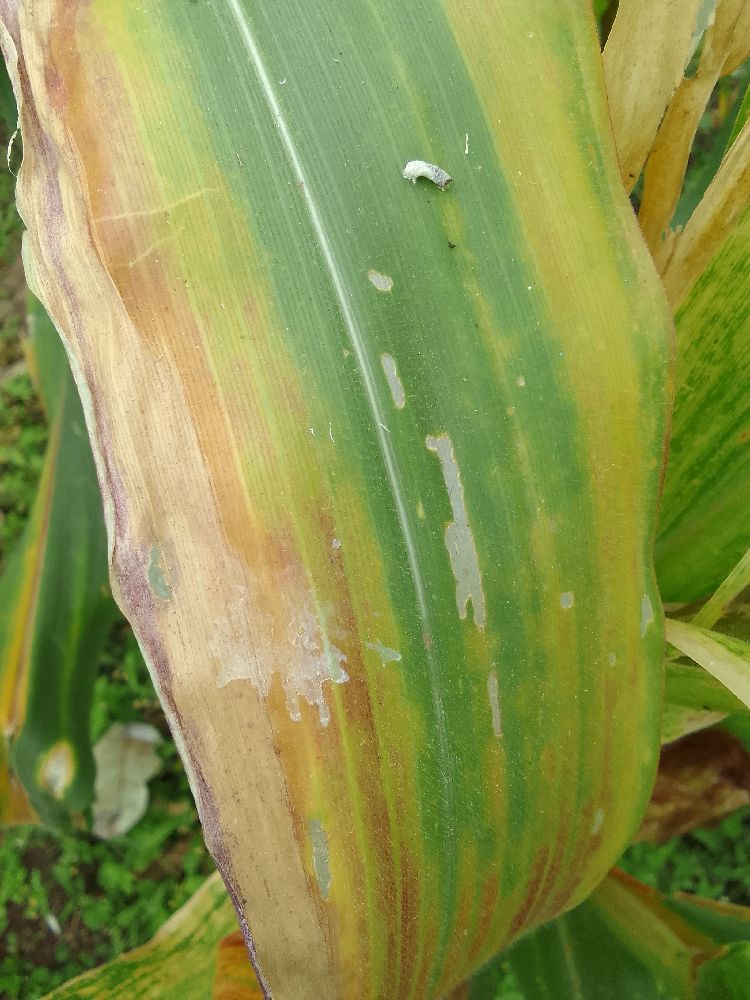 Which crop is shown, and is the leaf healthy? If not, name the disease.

maize, maize lethal necrosis
